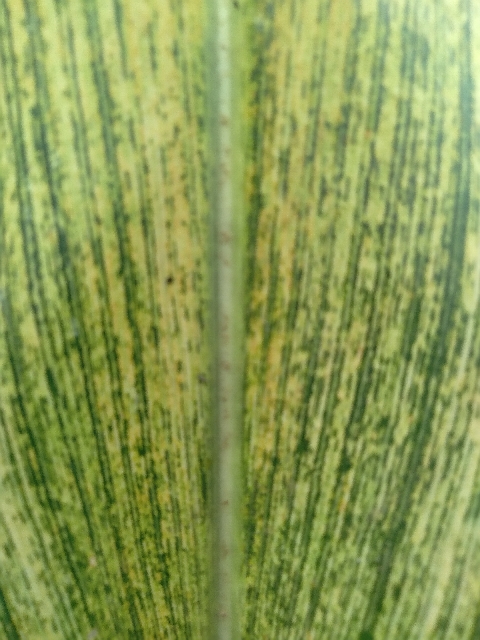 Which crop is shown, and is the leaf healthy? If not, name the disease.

maize, maize streak virus
